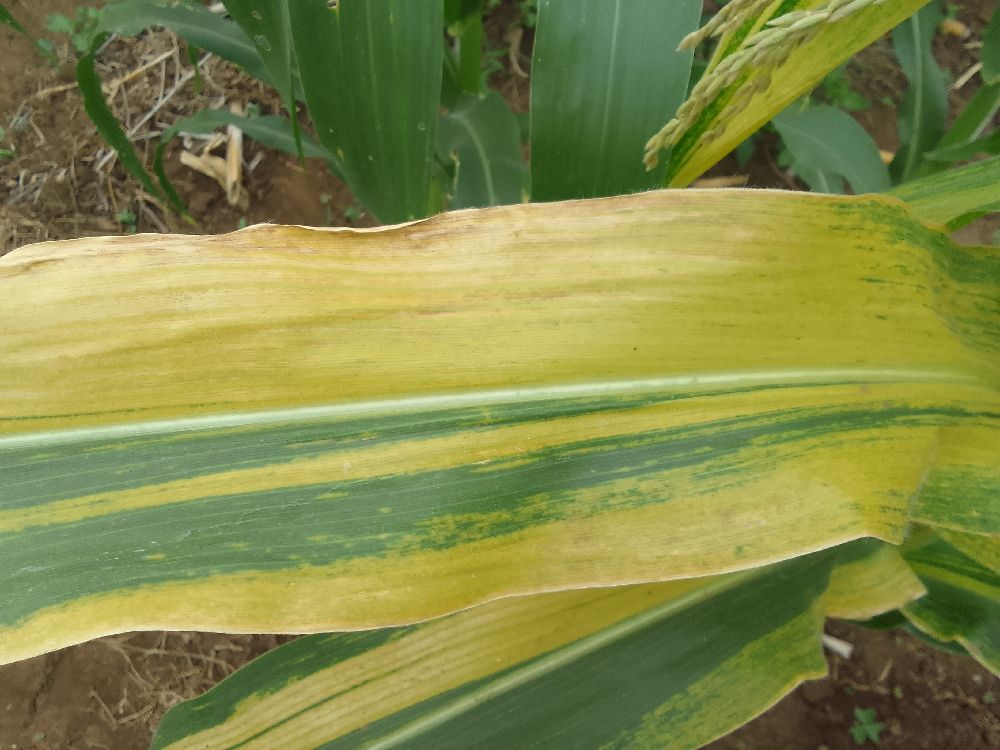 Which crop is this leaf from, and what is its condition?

maize, maize lethal necrosis
